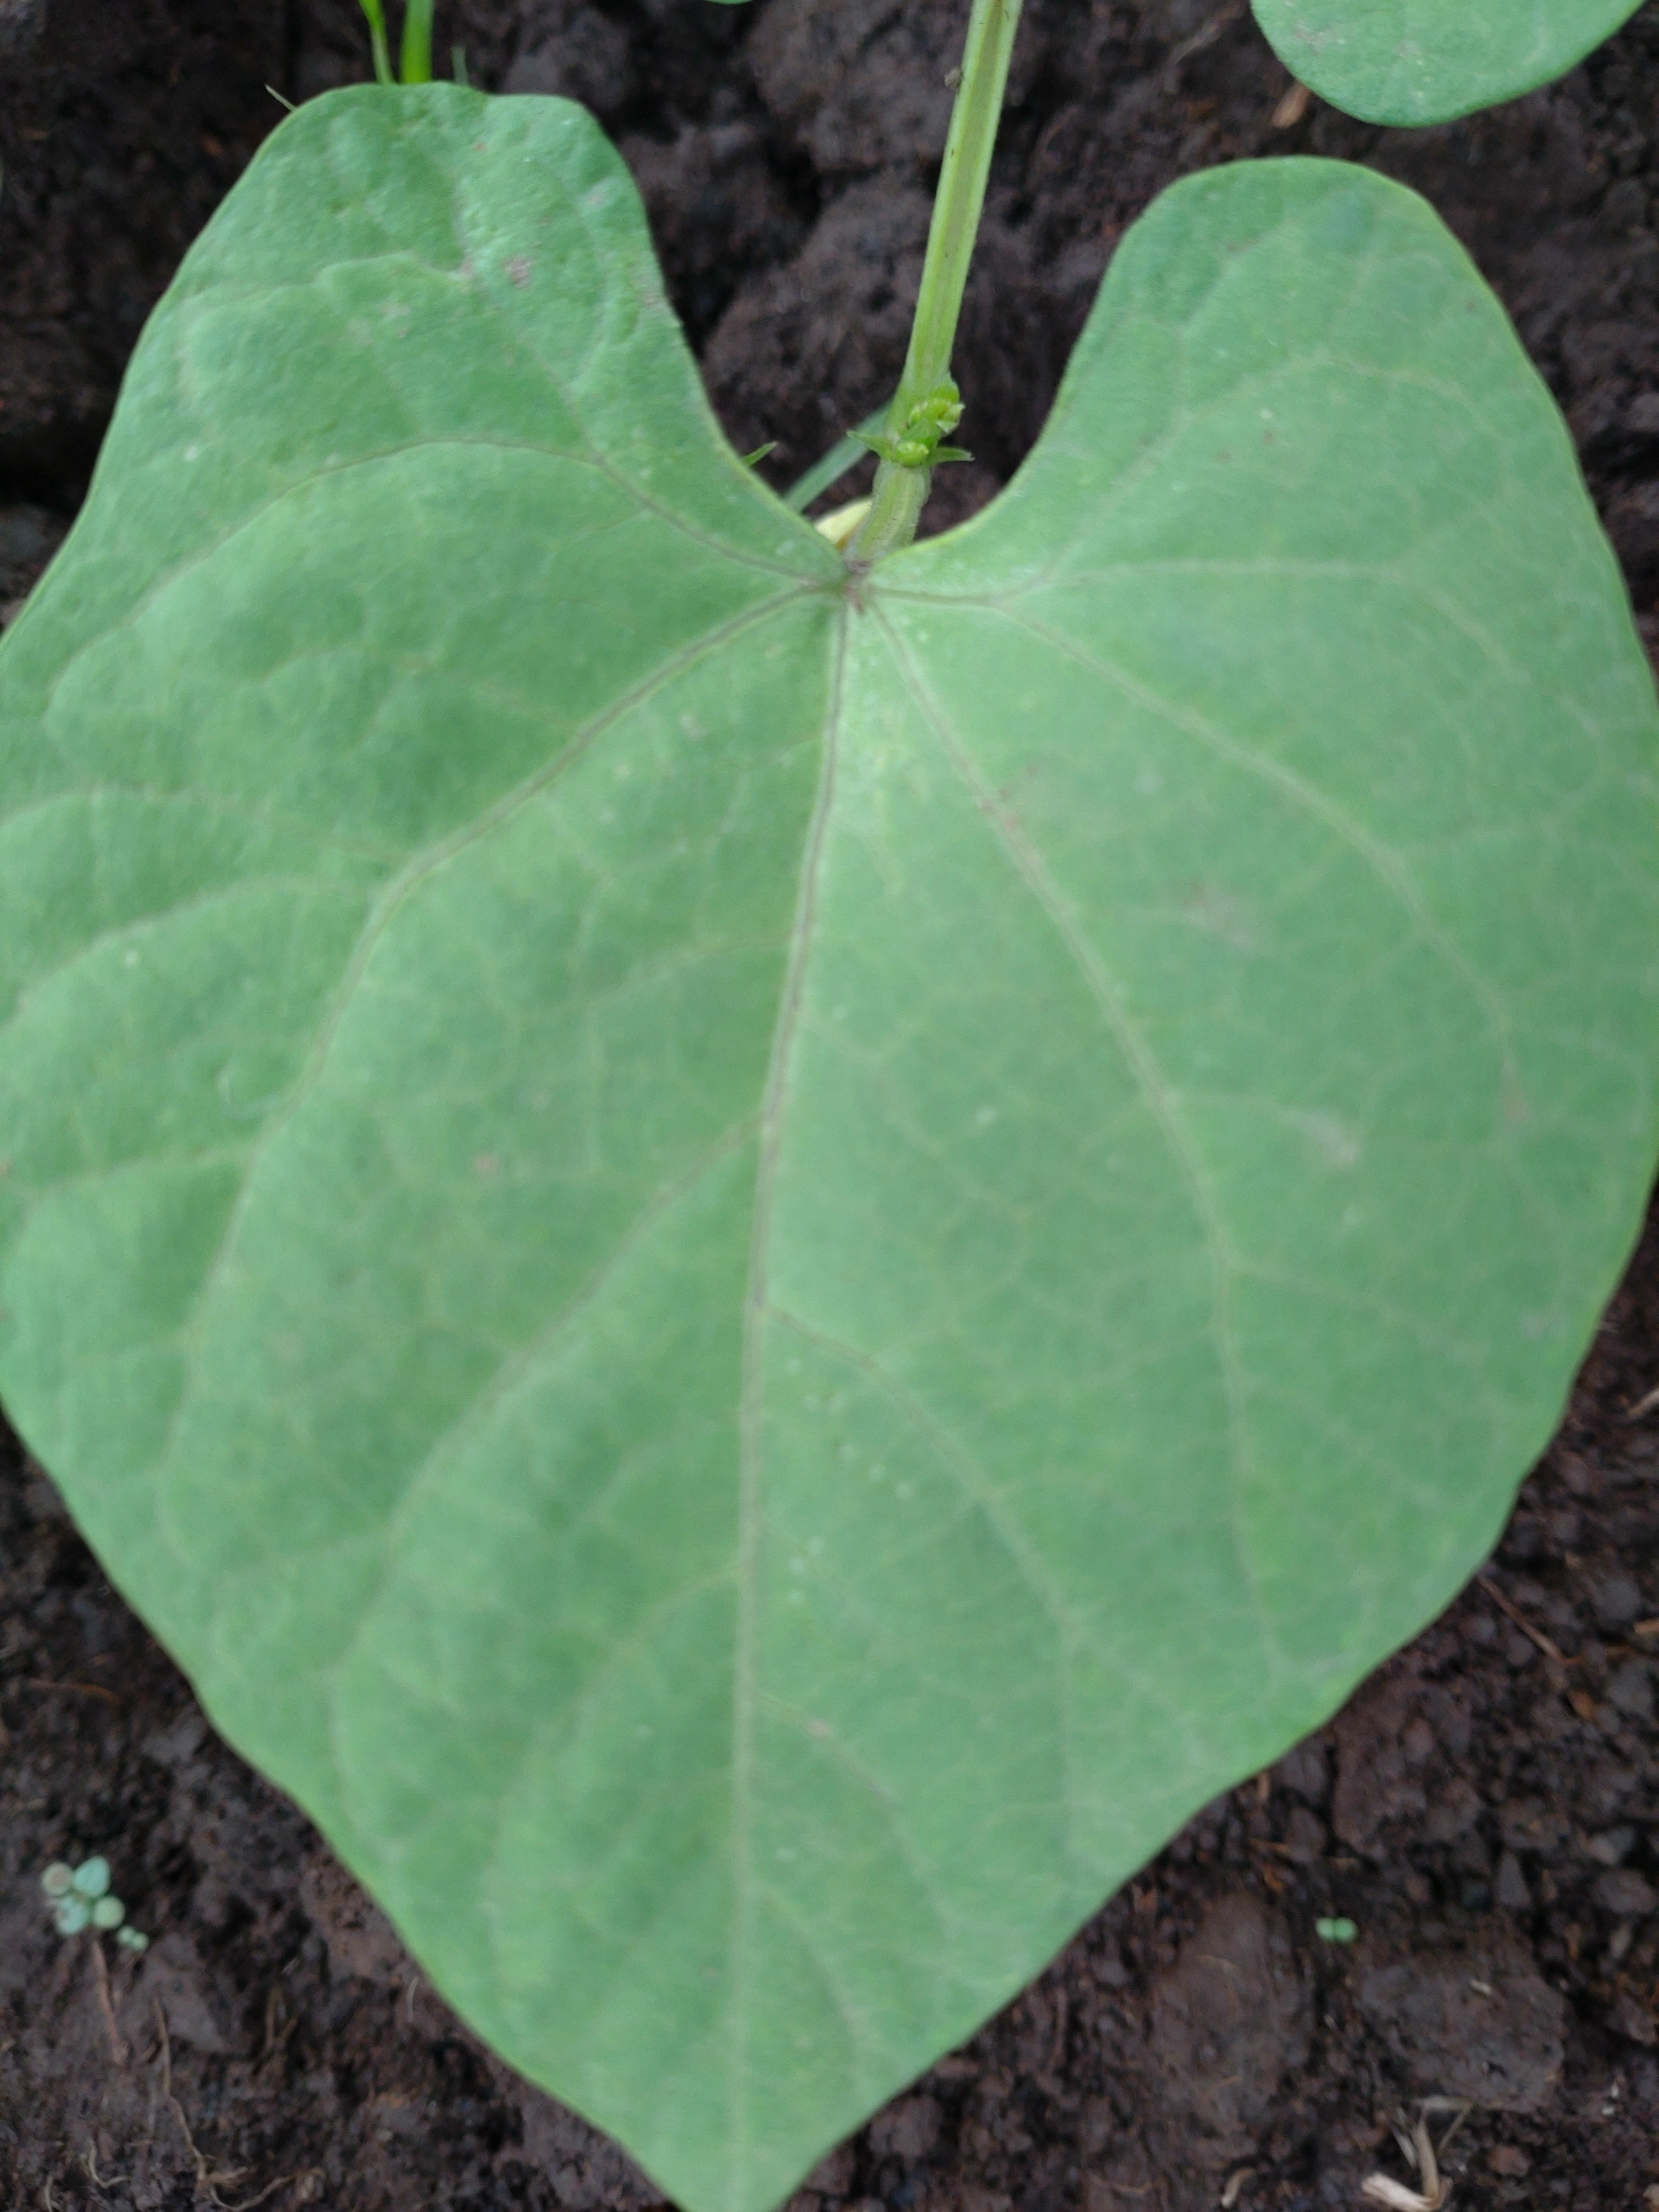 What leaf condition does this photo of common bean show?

healthy
